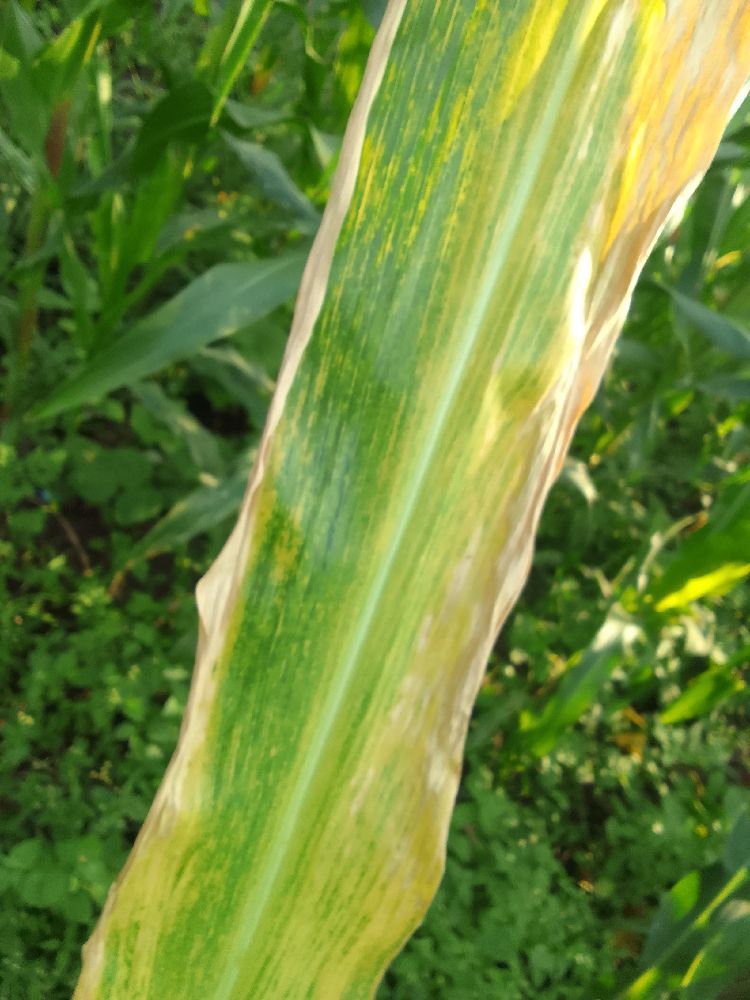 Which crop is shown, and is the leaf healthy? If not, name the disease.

maize, maize lethal necrosis
